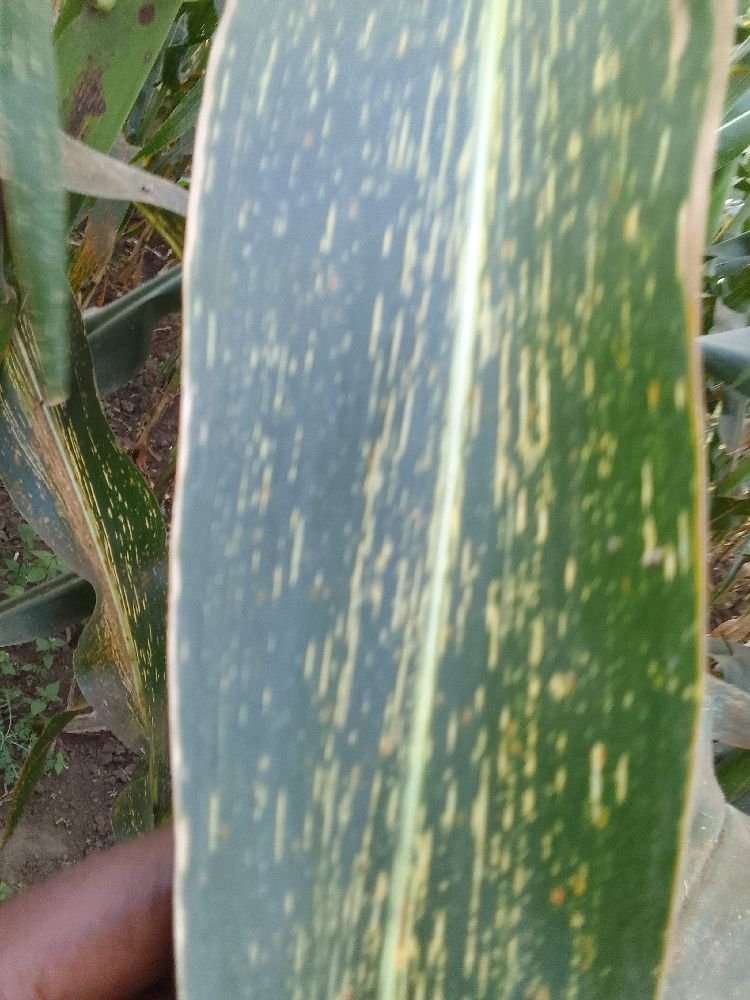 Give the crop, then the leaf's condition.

maize, maize streak virus
